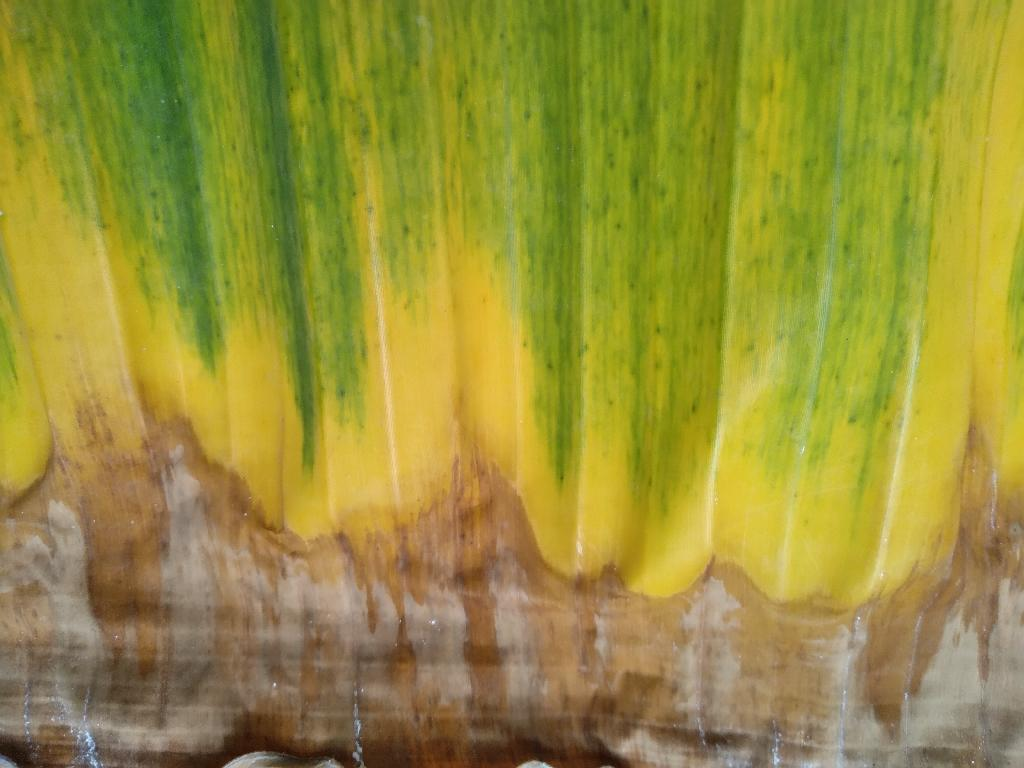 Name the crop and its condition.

banana, fusarium wilt race 1
